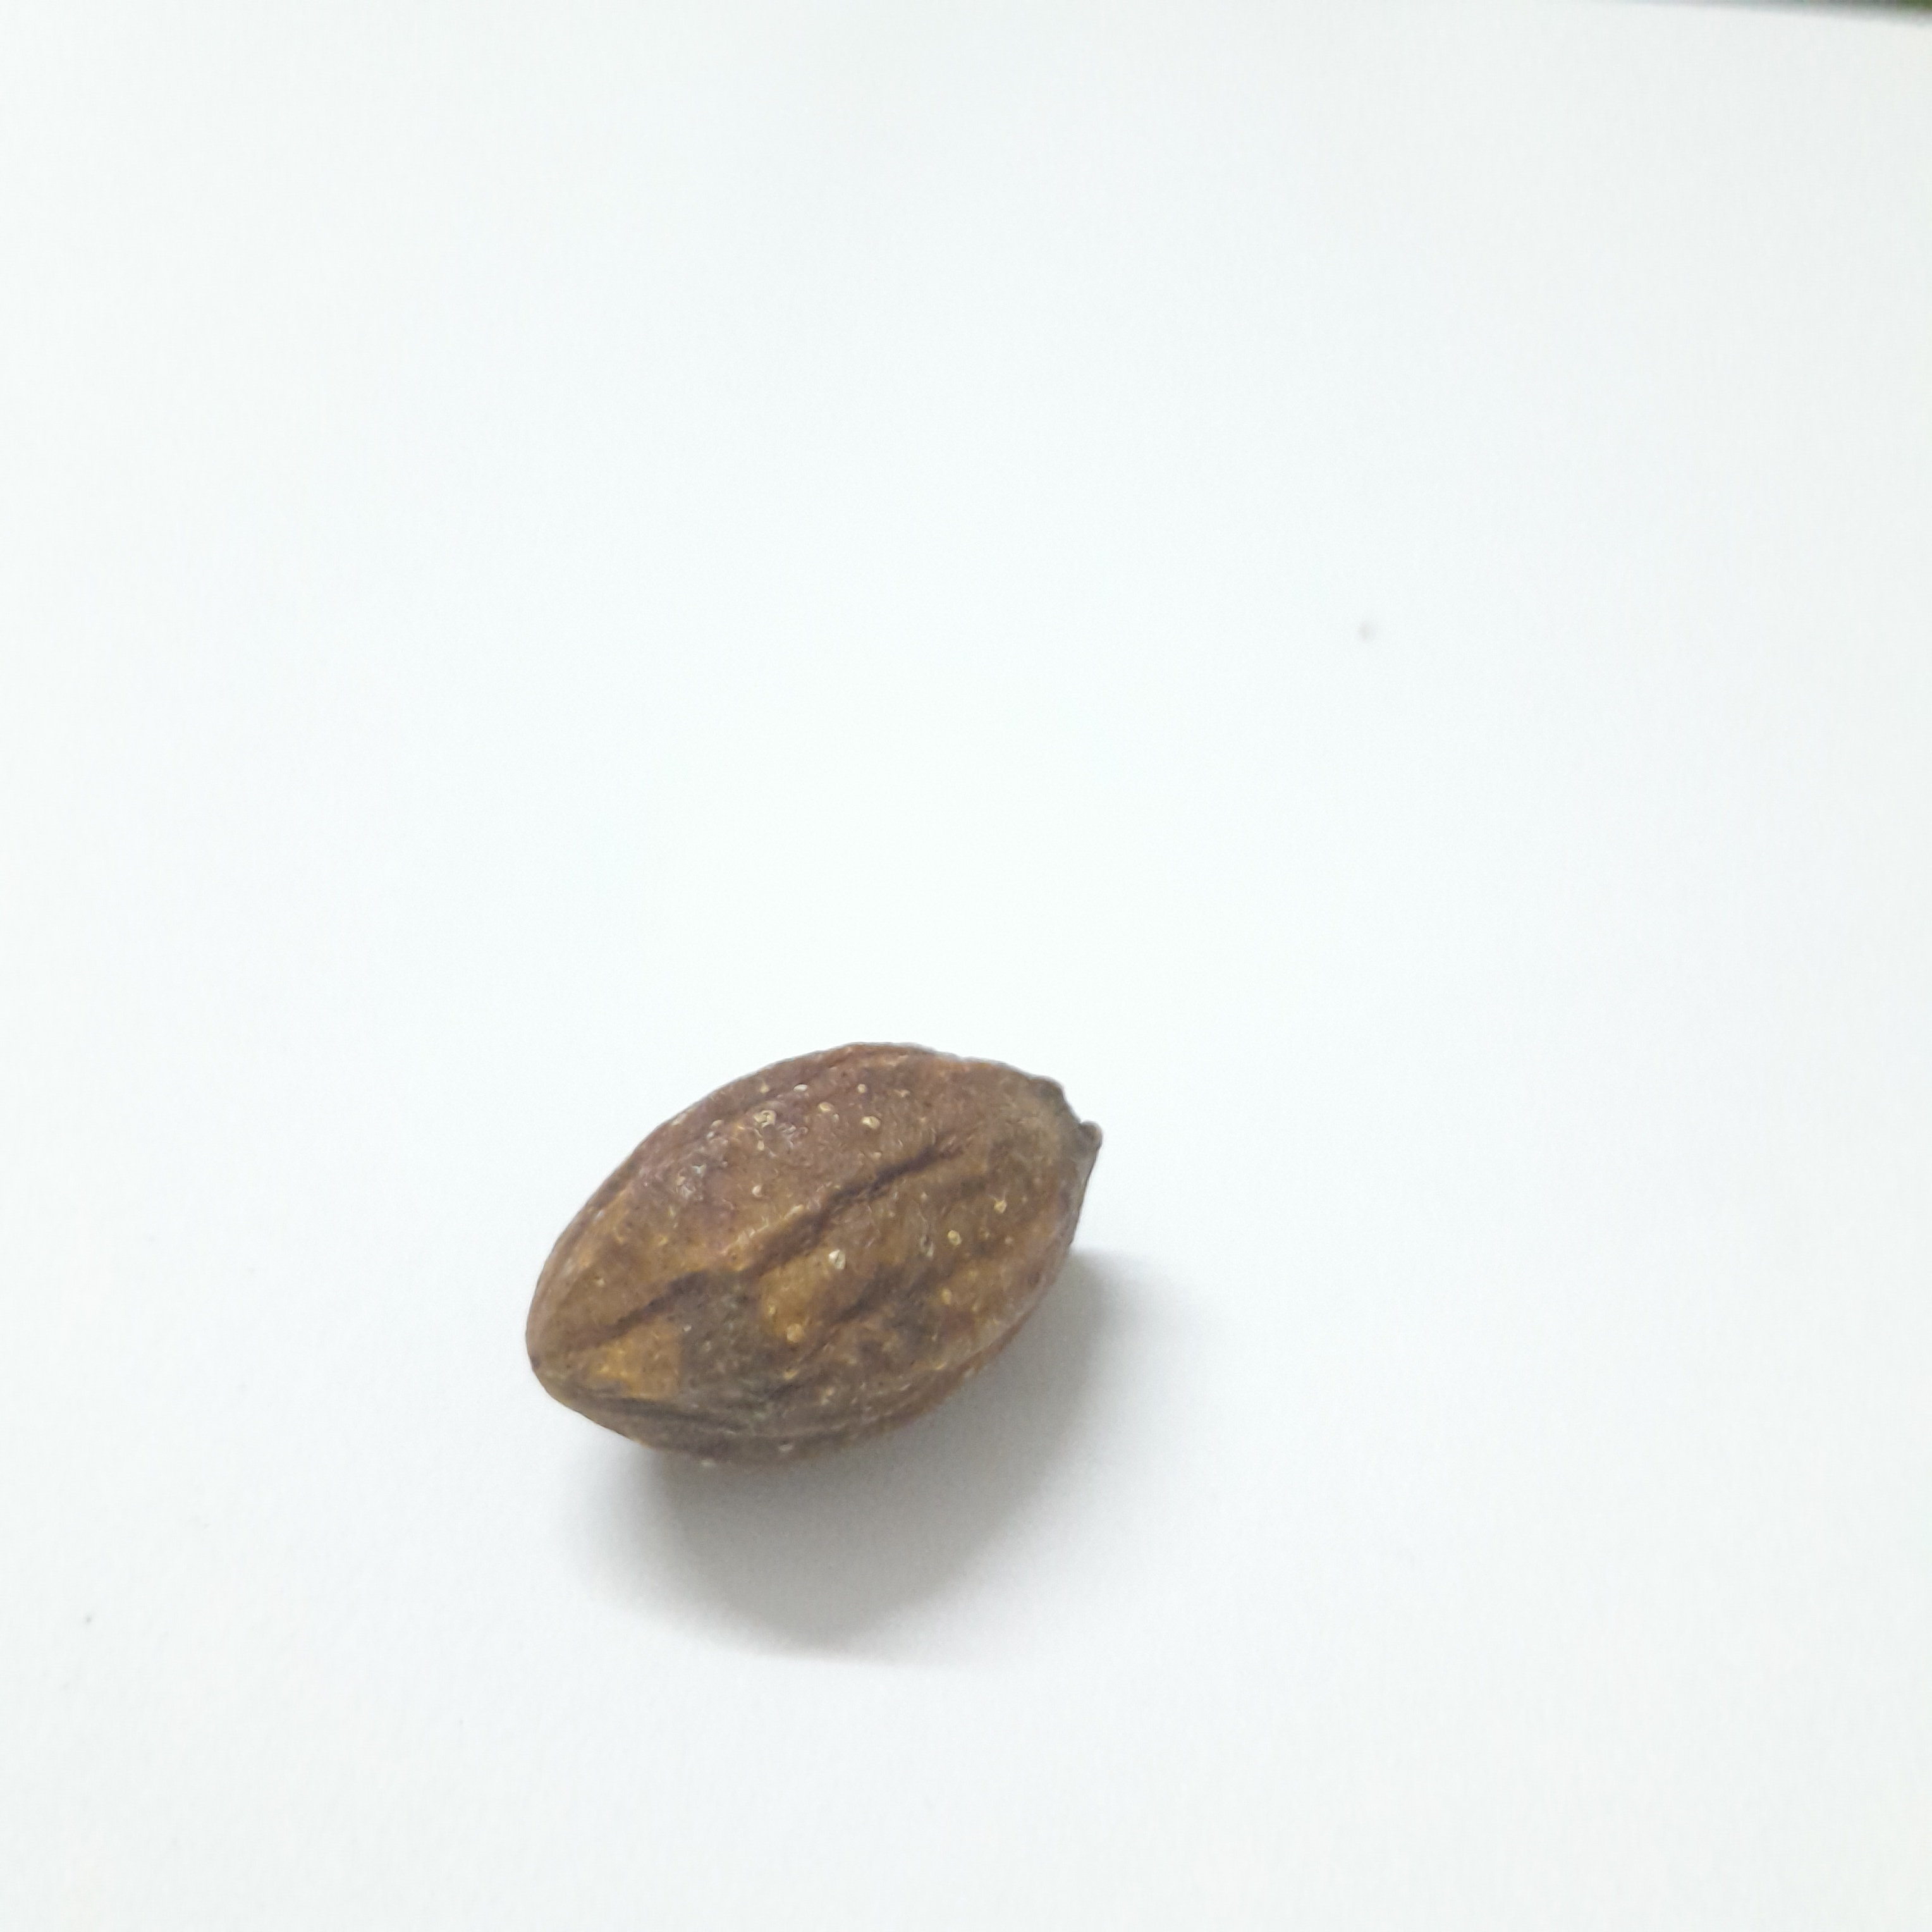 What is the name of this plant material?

hirdaa
